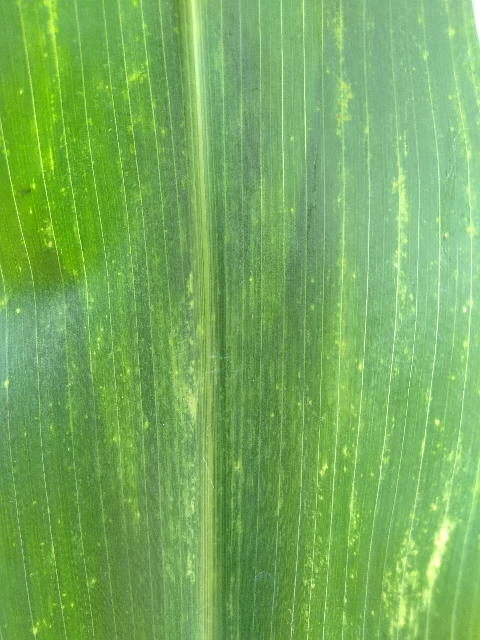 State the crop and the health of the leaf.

maize, maize lethal necrosis
